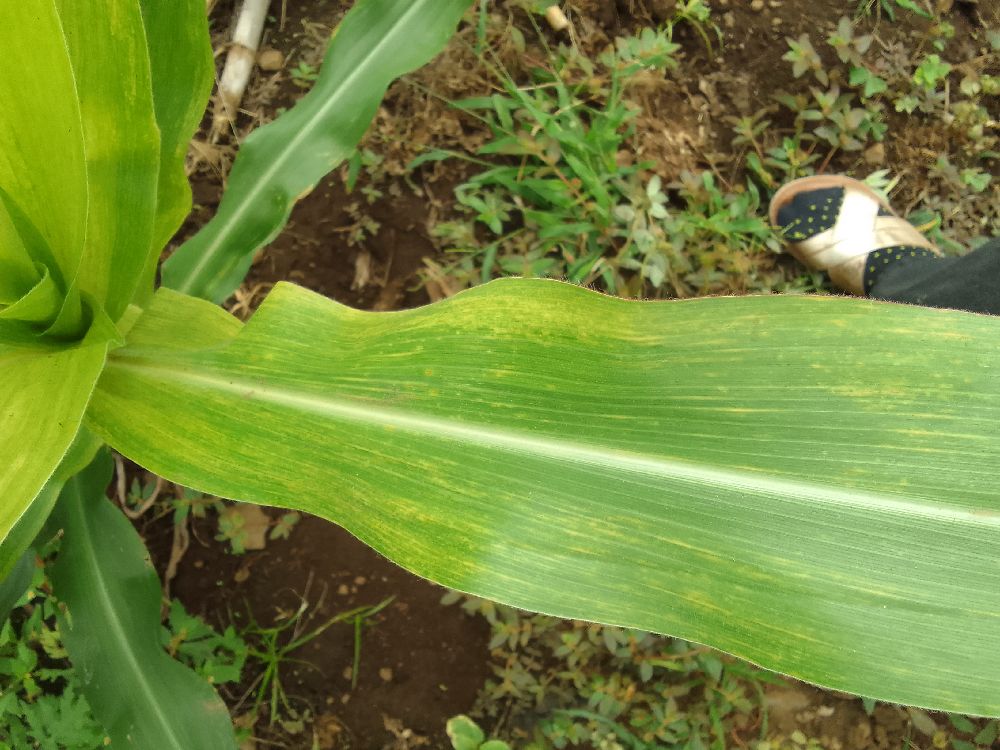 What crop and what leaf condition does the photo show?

maize, maize lethal necrosis
